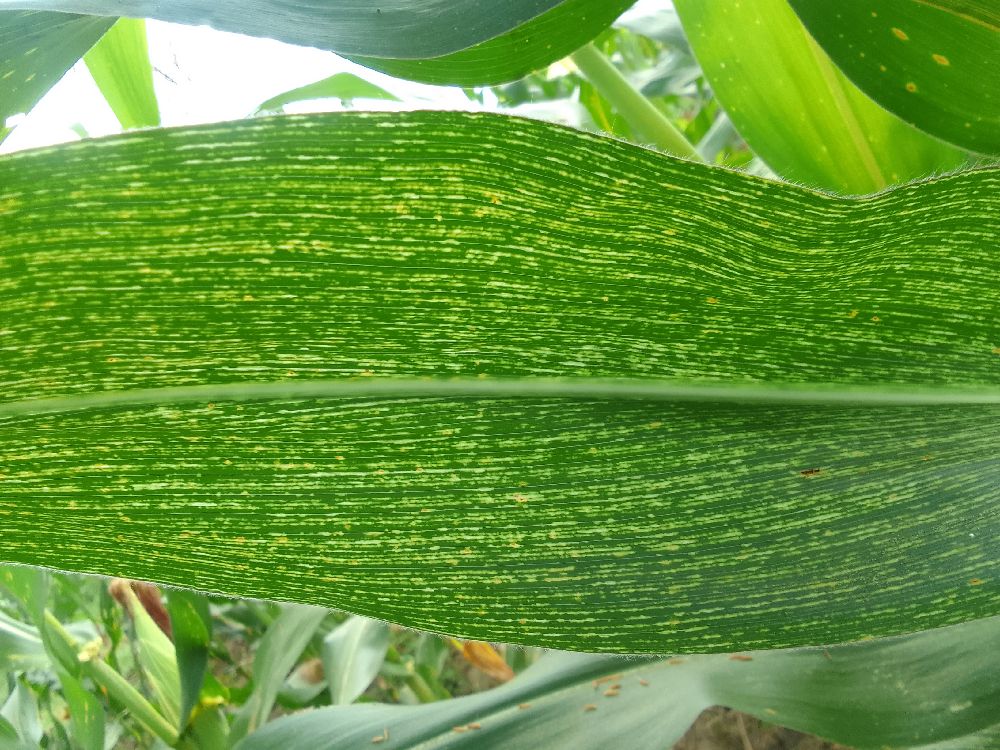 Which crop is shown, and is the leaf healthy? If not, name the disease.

maize, maize streak virus
